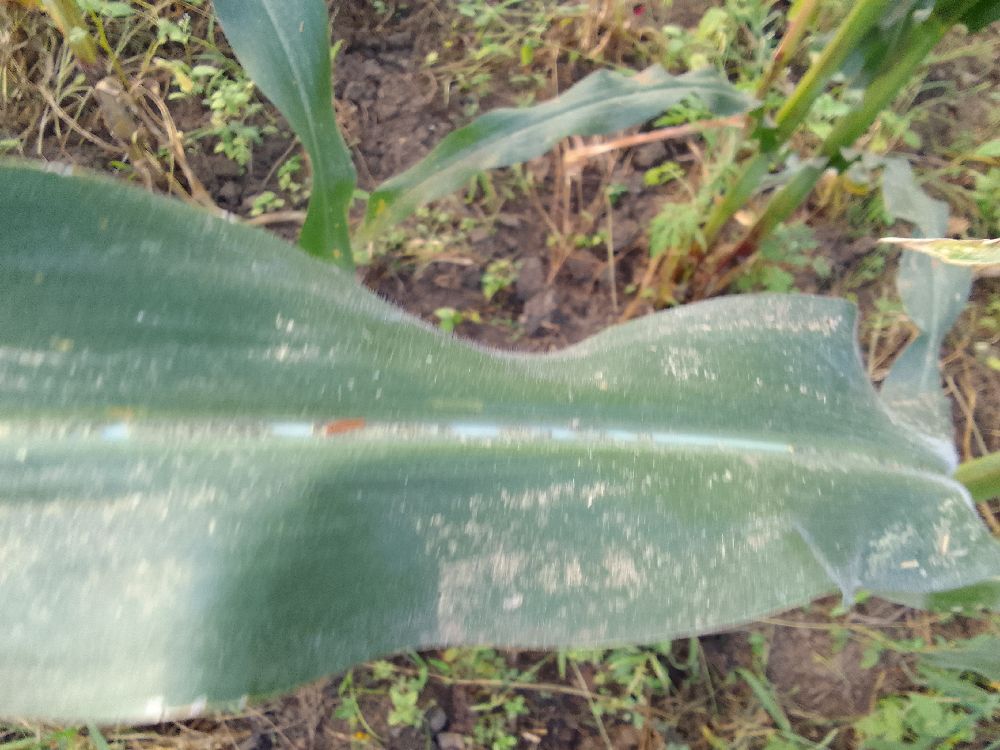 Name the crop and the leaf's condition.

maize, healthy
